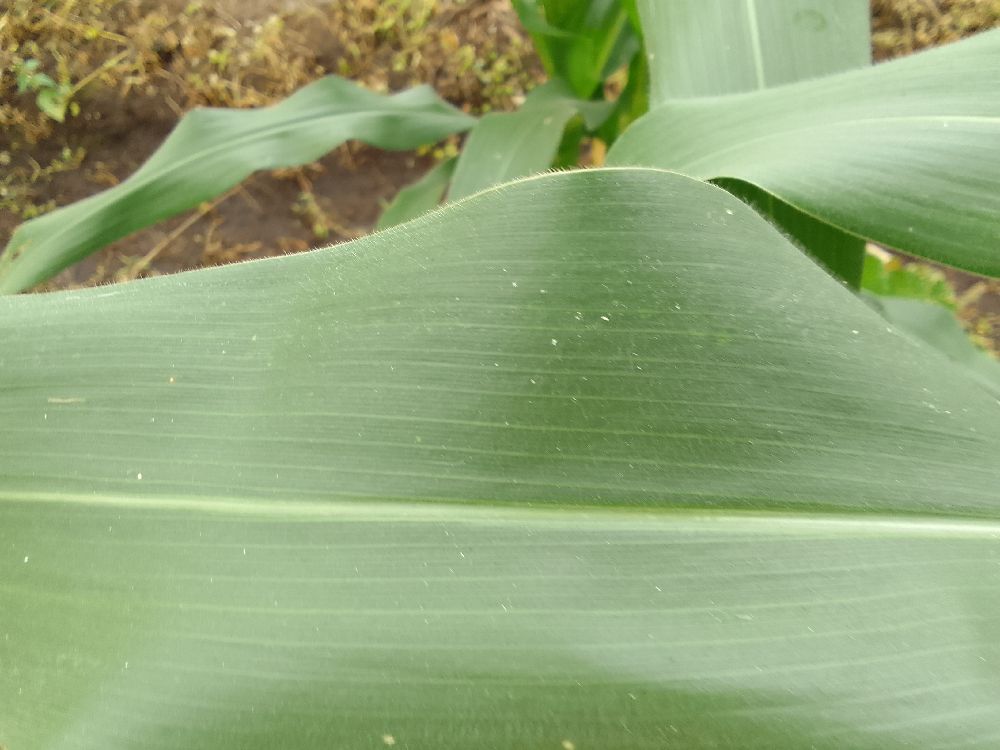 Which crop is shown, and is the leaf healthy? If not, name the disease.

maize, healthy
